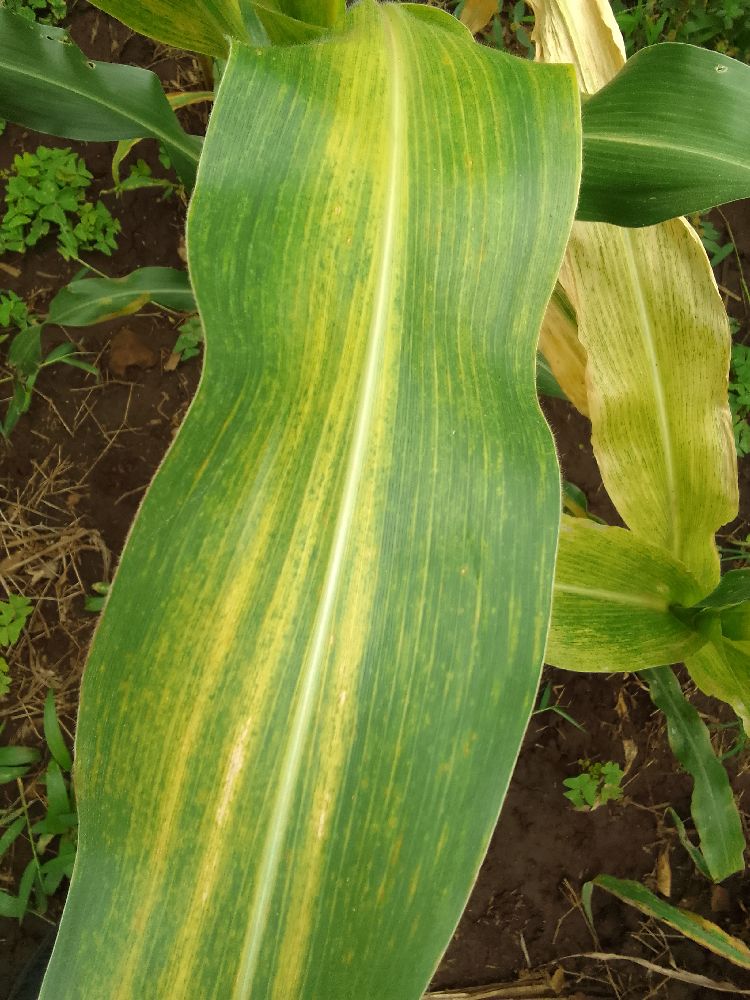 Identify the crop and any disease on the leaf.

maize, maize lethal necrosis
